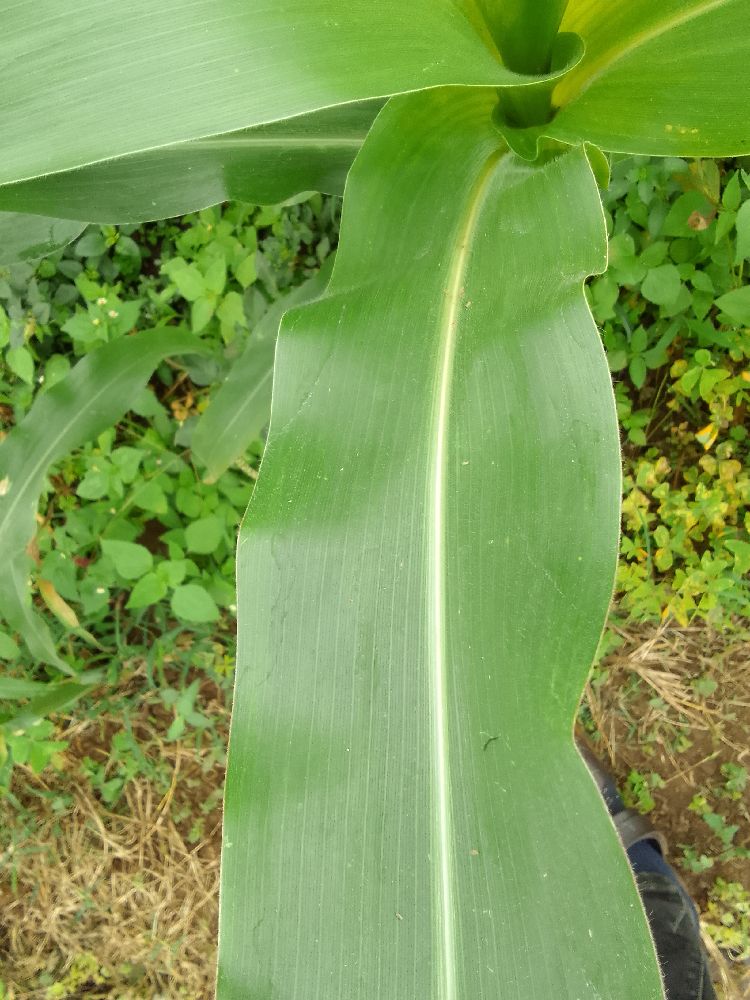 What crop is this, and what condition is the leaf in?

maize, healthy
